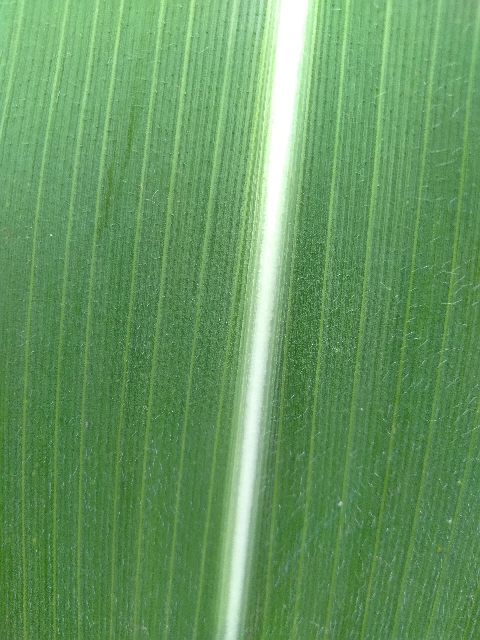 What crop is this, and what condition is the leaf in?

maize, healthy
